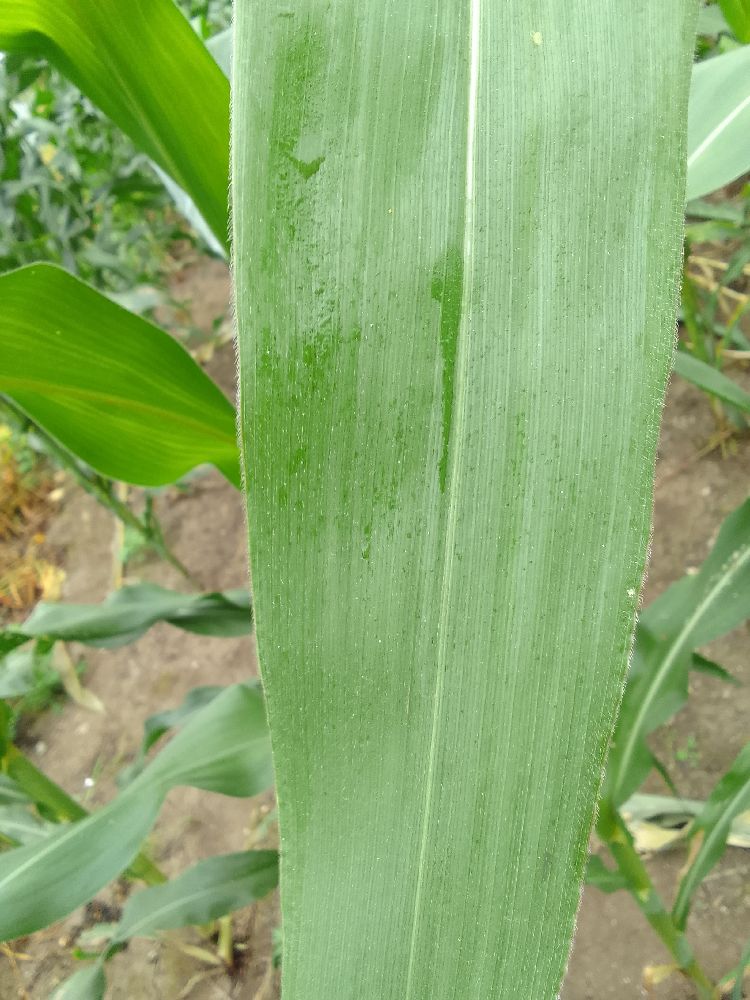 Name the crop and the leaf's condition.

maize, healthy
